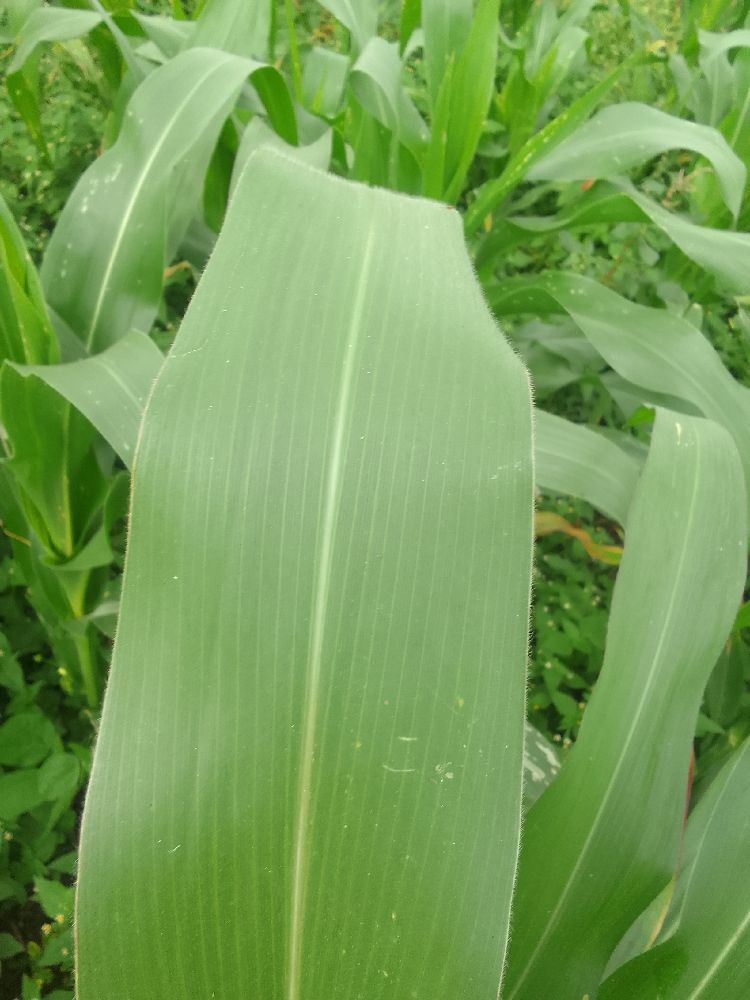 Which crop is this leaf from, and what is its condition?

maize, healthy
